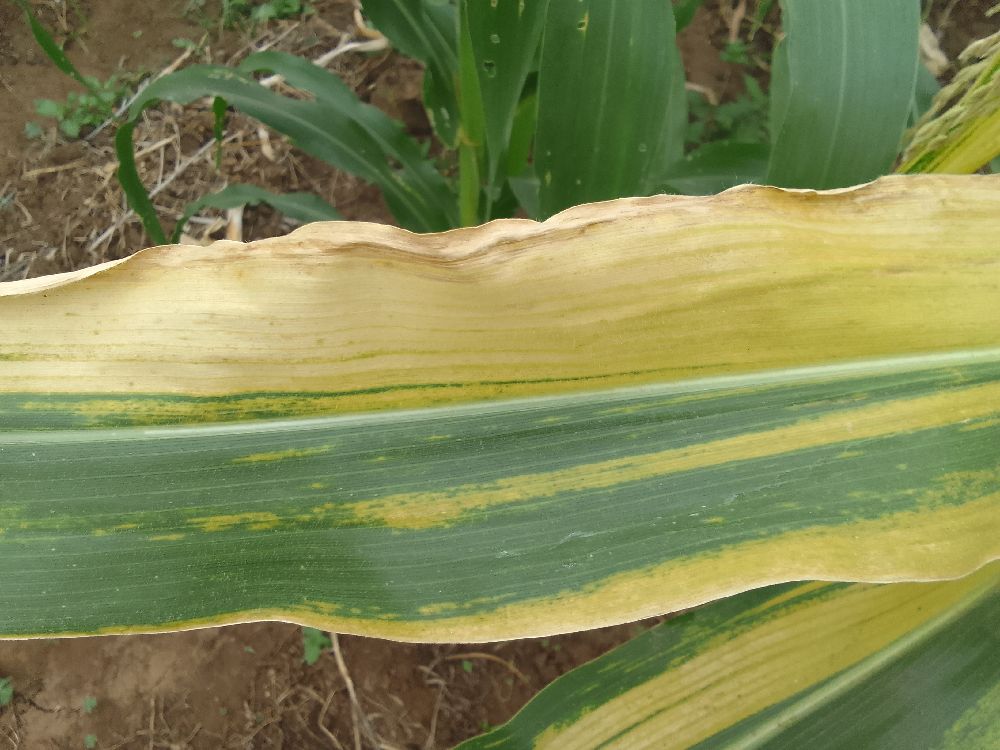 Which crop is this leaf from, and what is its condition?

maize, maize lethal necrosis
